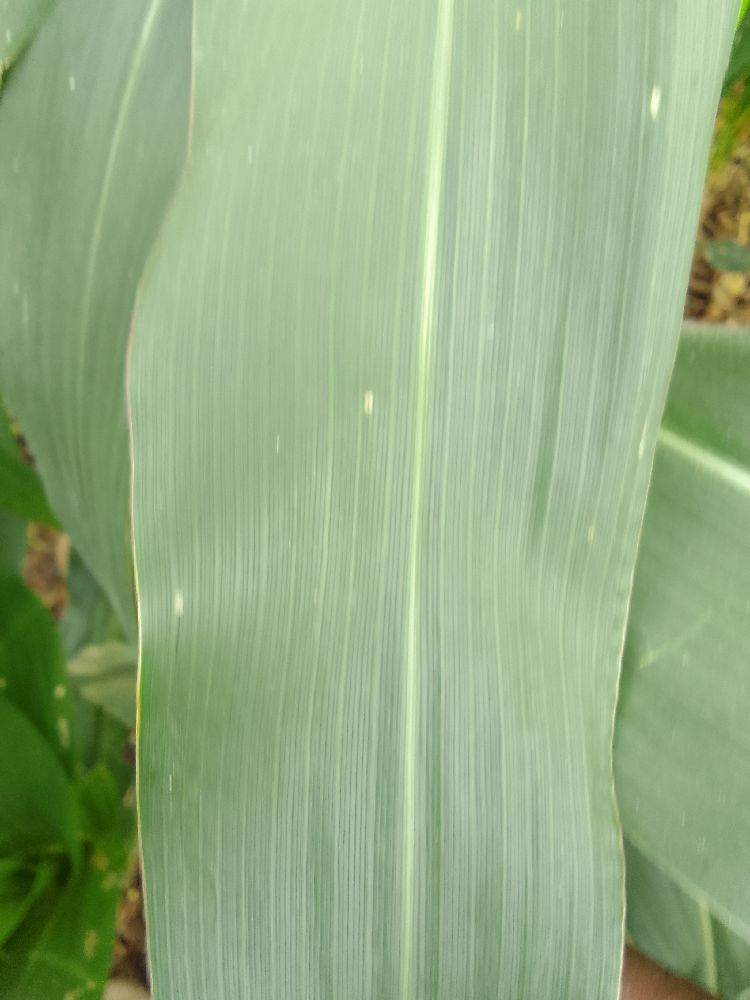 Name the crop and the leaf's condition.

maize, healthy
